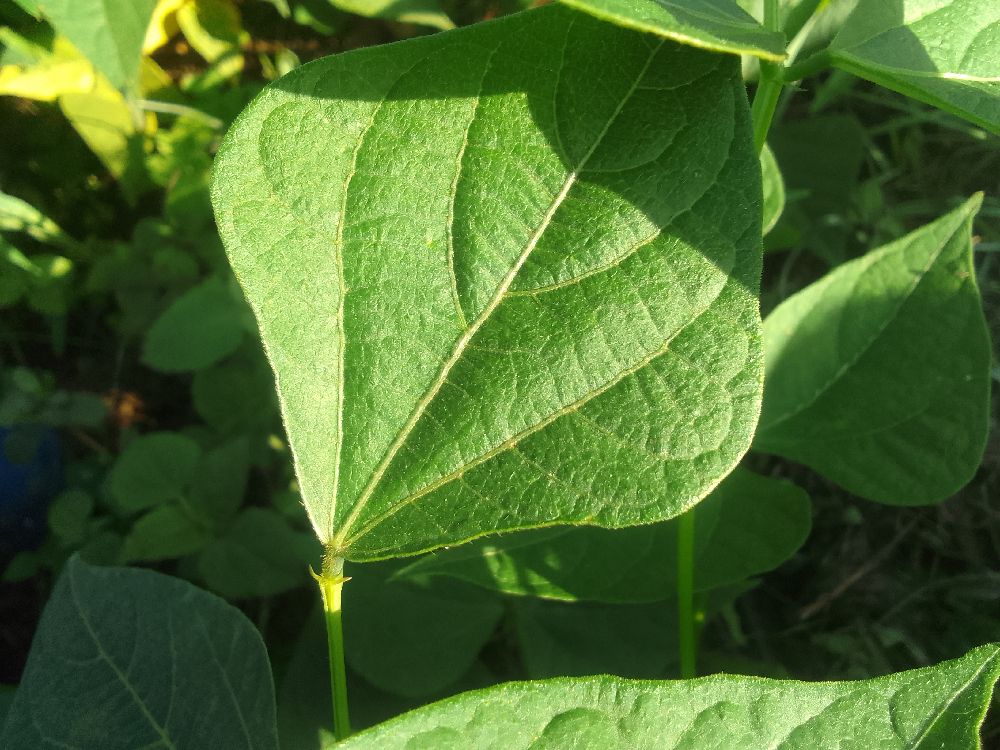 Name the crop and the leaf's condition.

common bean, healthy
